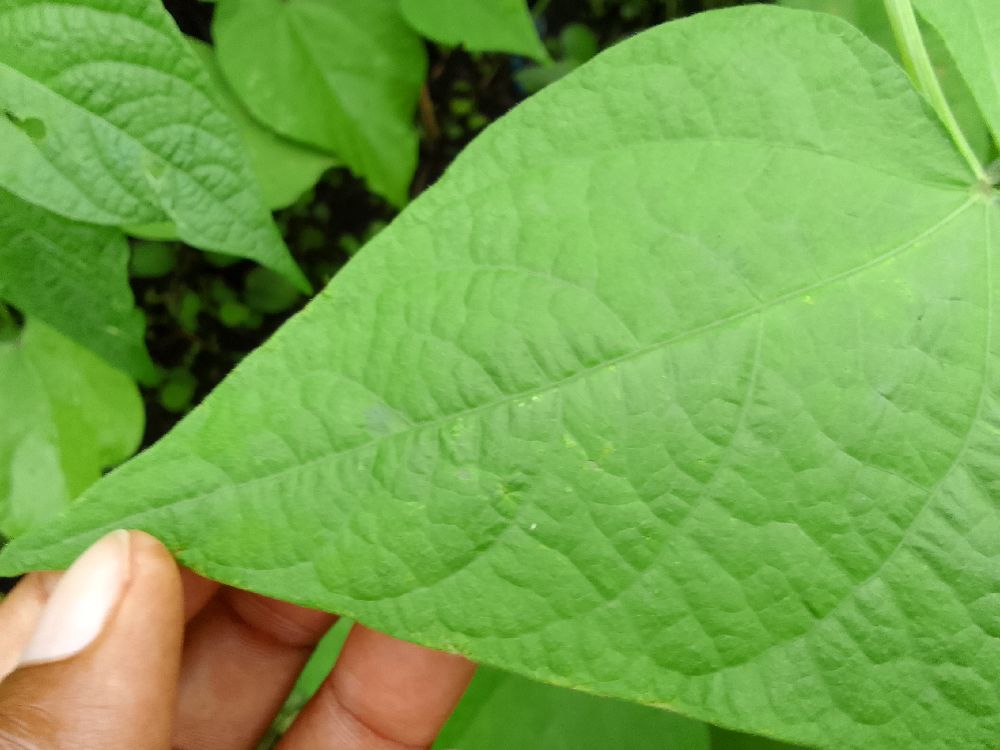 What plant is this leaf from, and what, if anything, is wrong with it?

common bean, healthy
